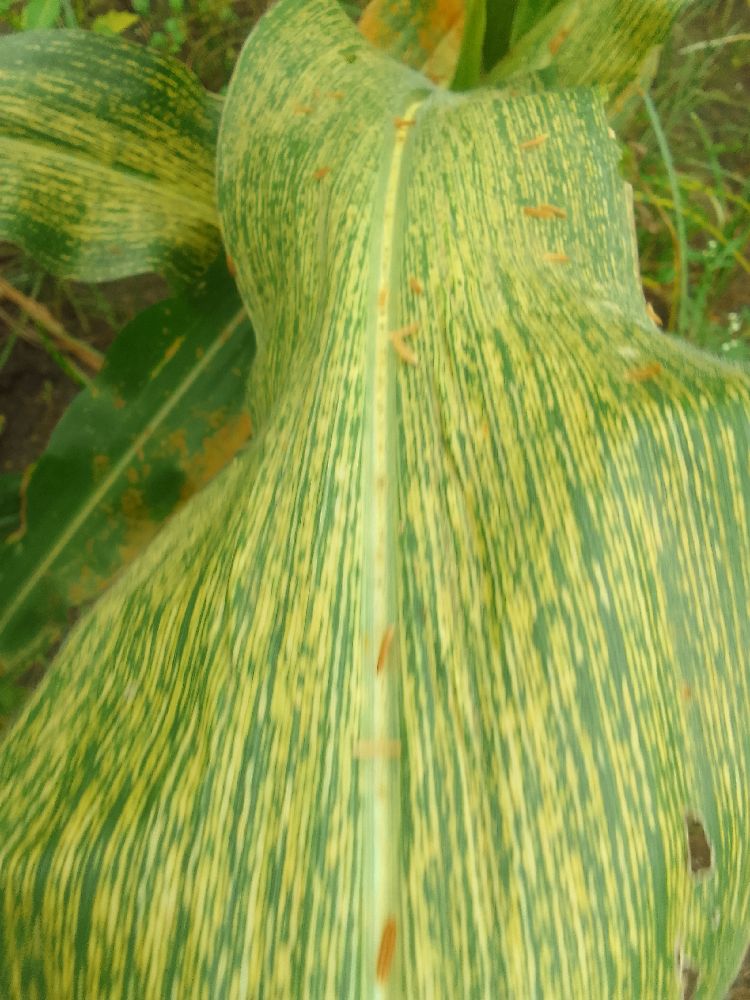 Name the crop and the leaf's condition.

maize, maize streak virus
